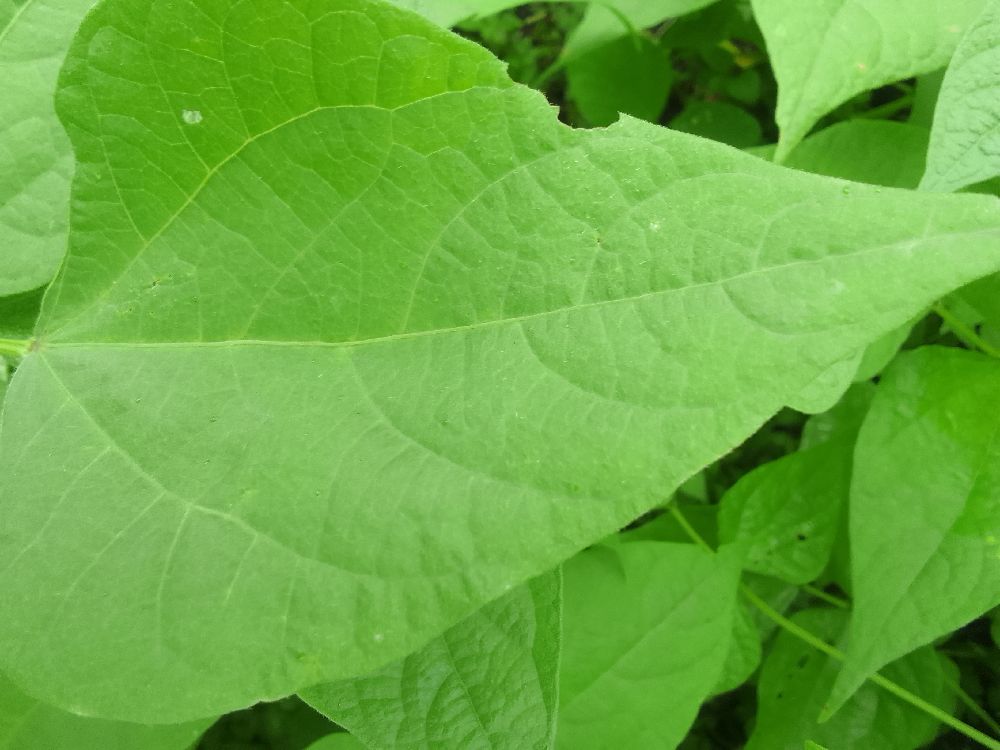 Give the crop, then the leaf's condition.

common bean, healthy
